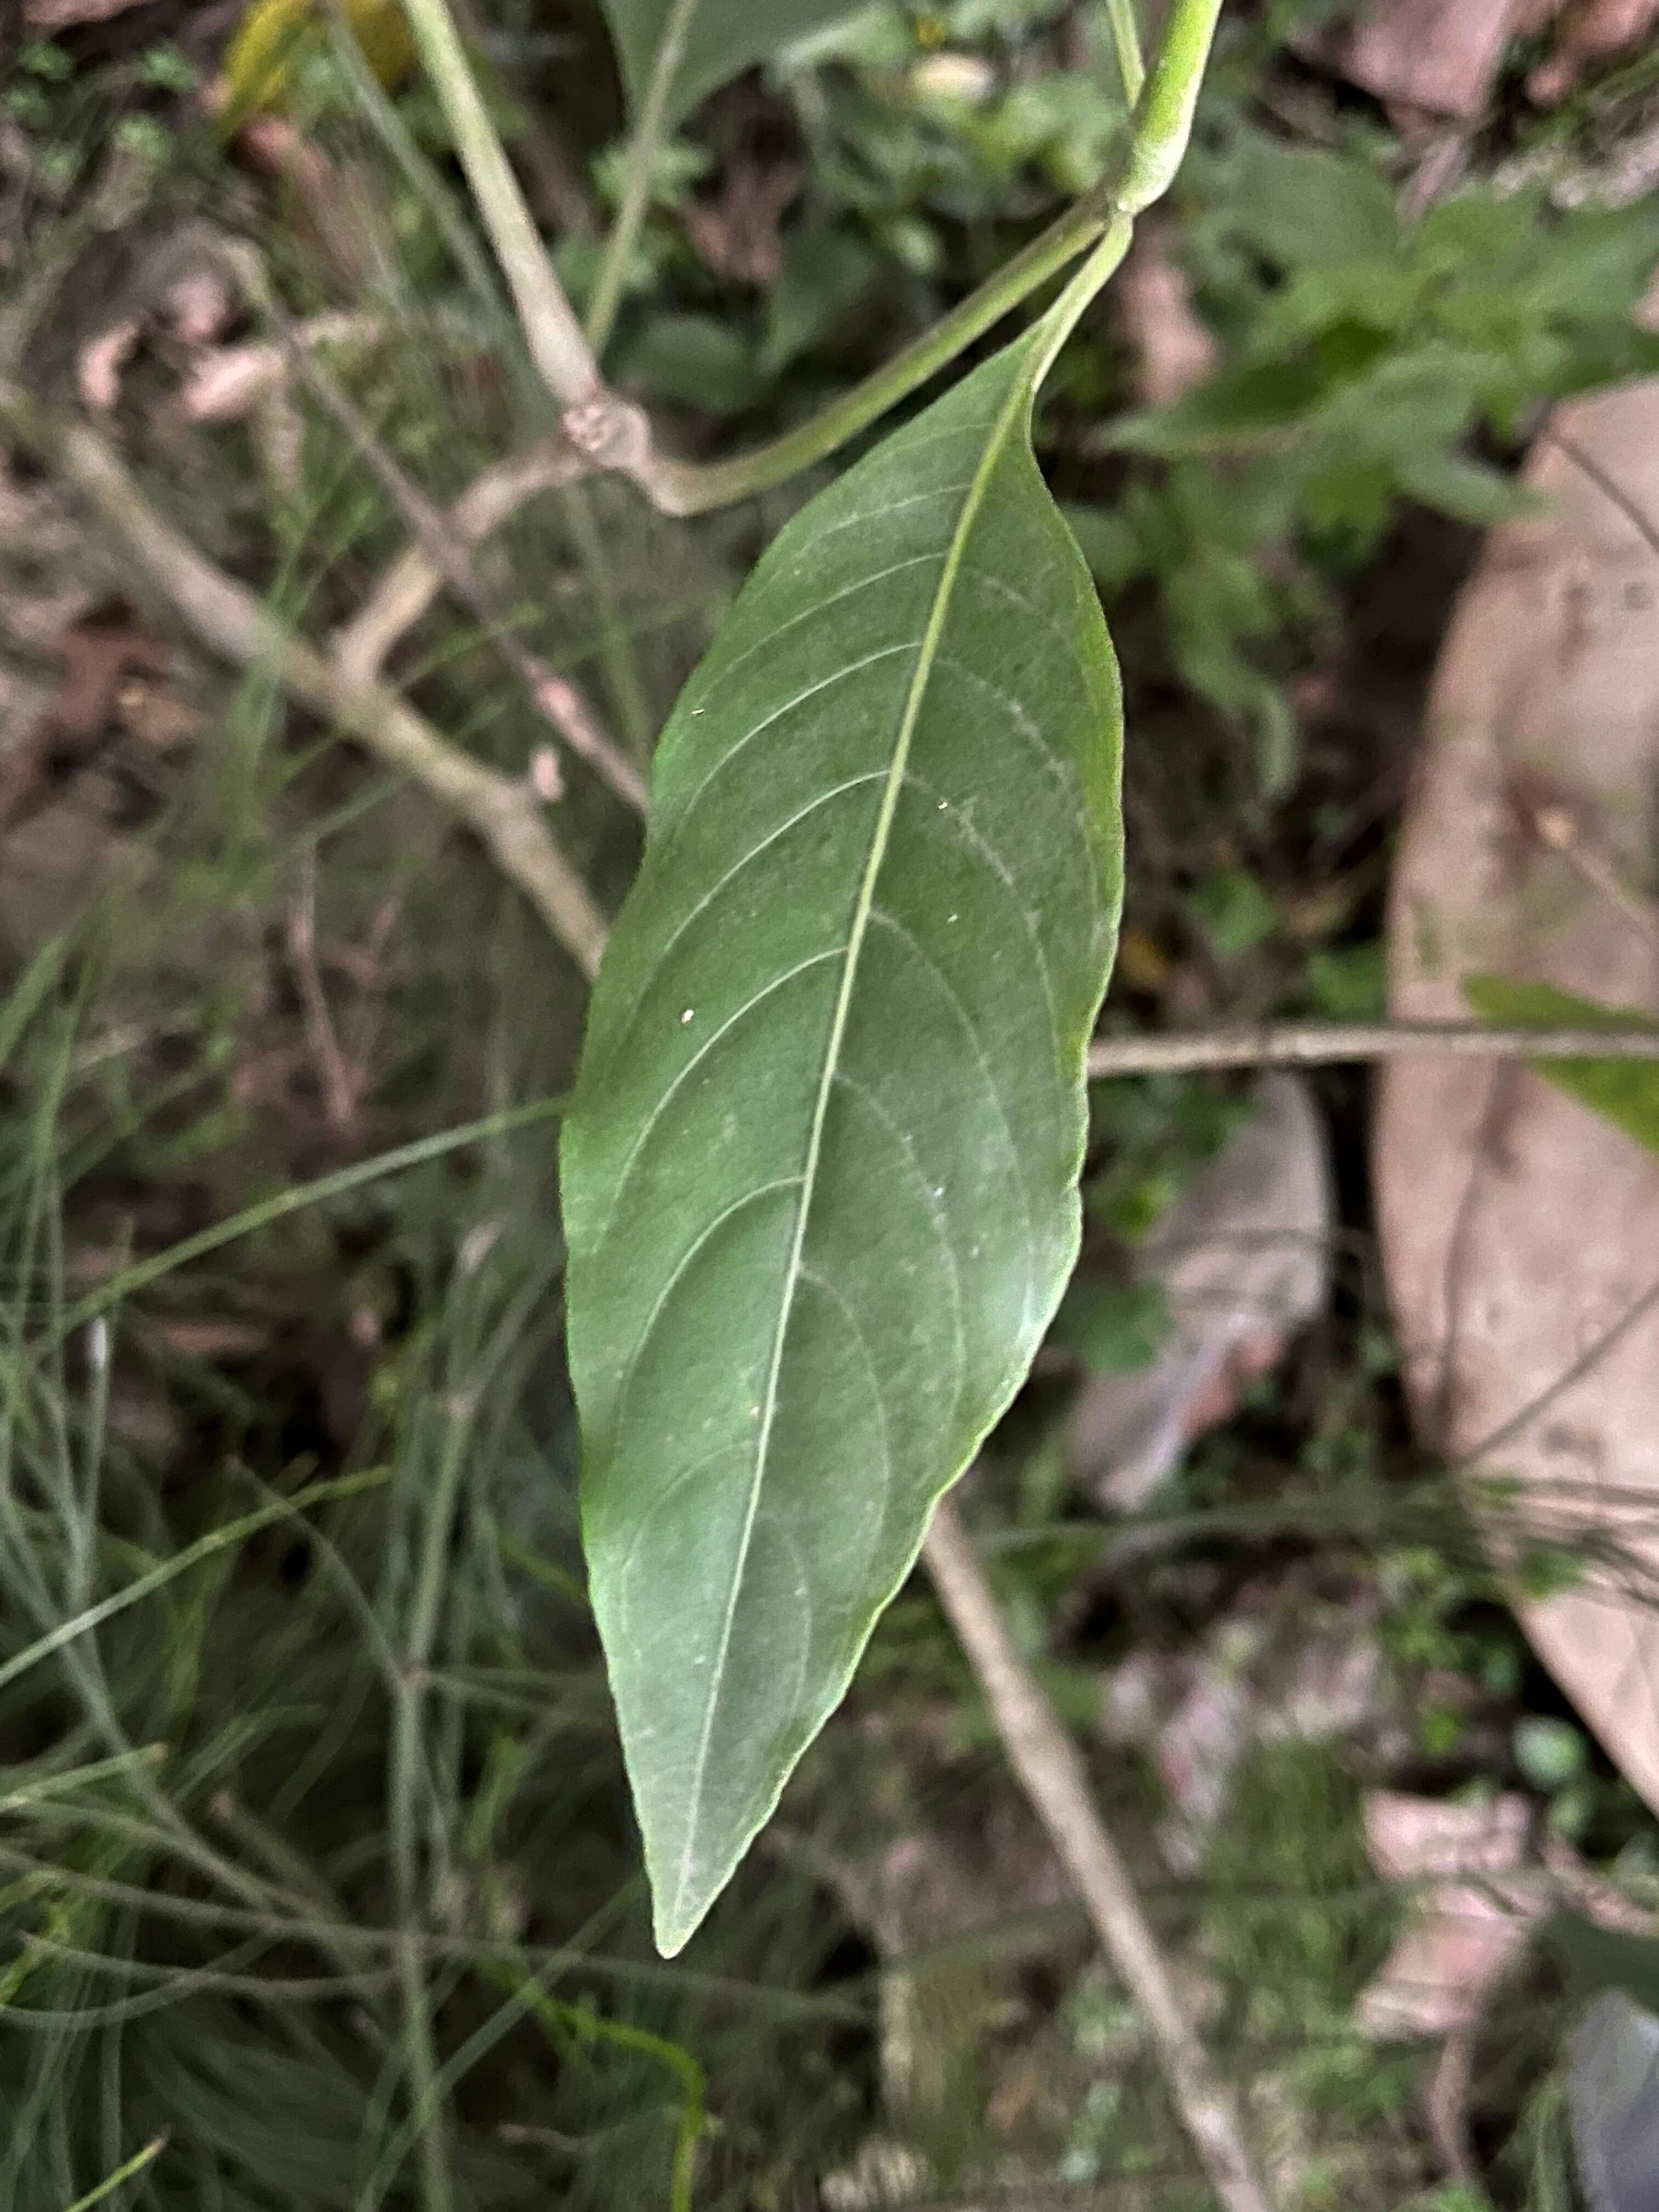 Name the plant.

vasaka
